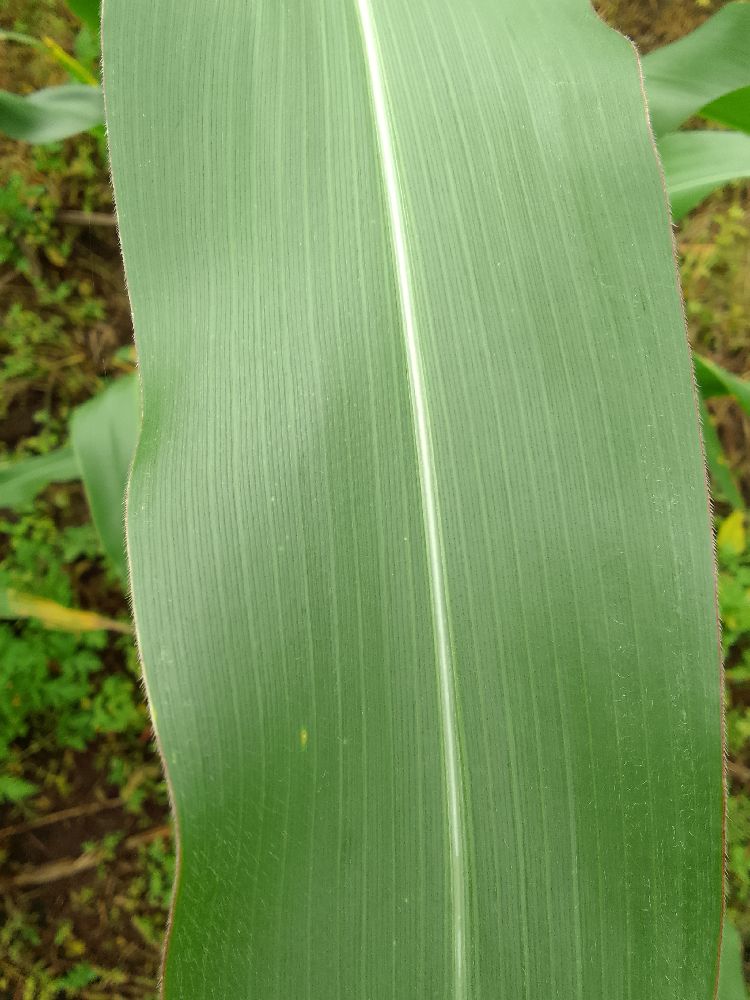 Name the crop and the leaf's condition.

maize, healthy
